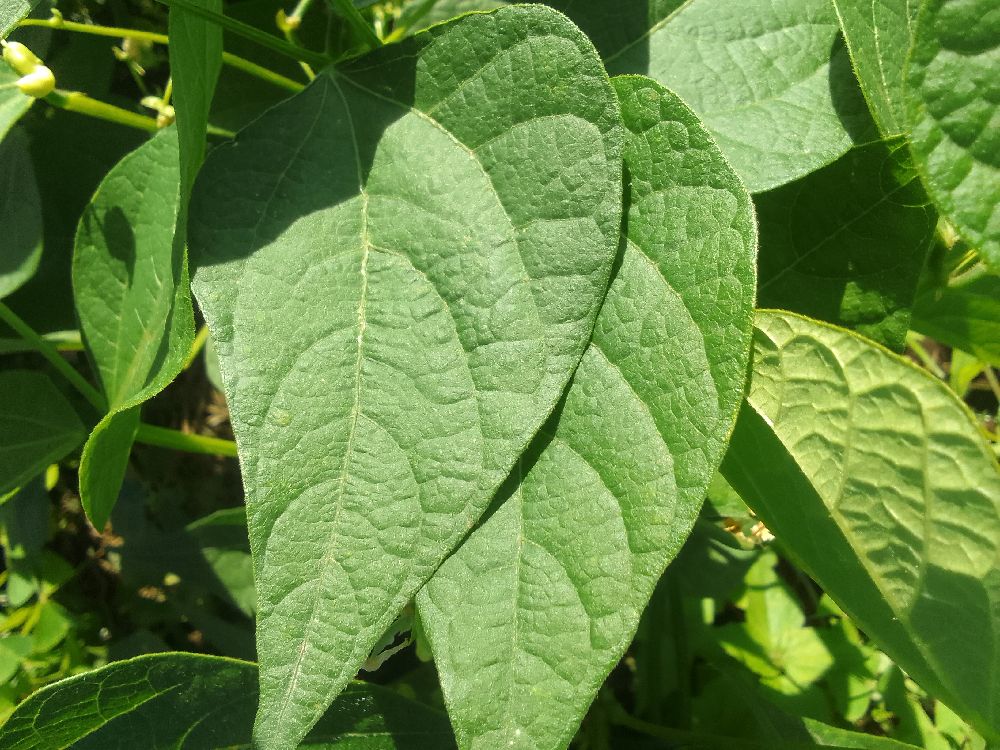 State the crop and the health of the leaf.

common bean, healthy
